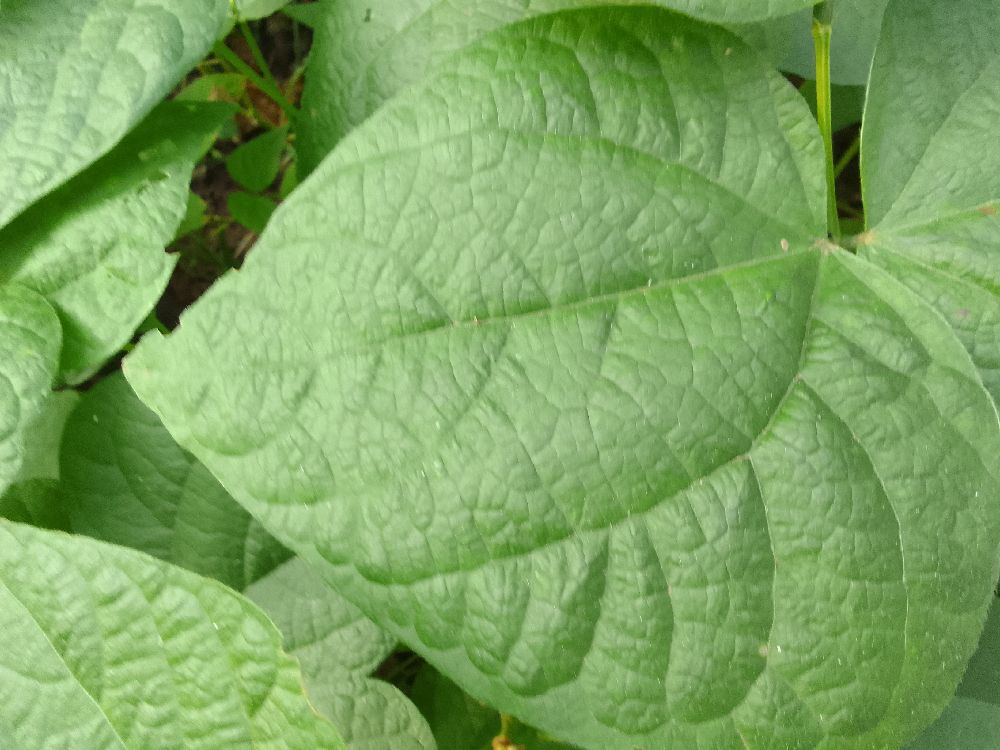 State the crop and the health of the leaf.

common bean, healthy
